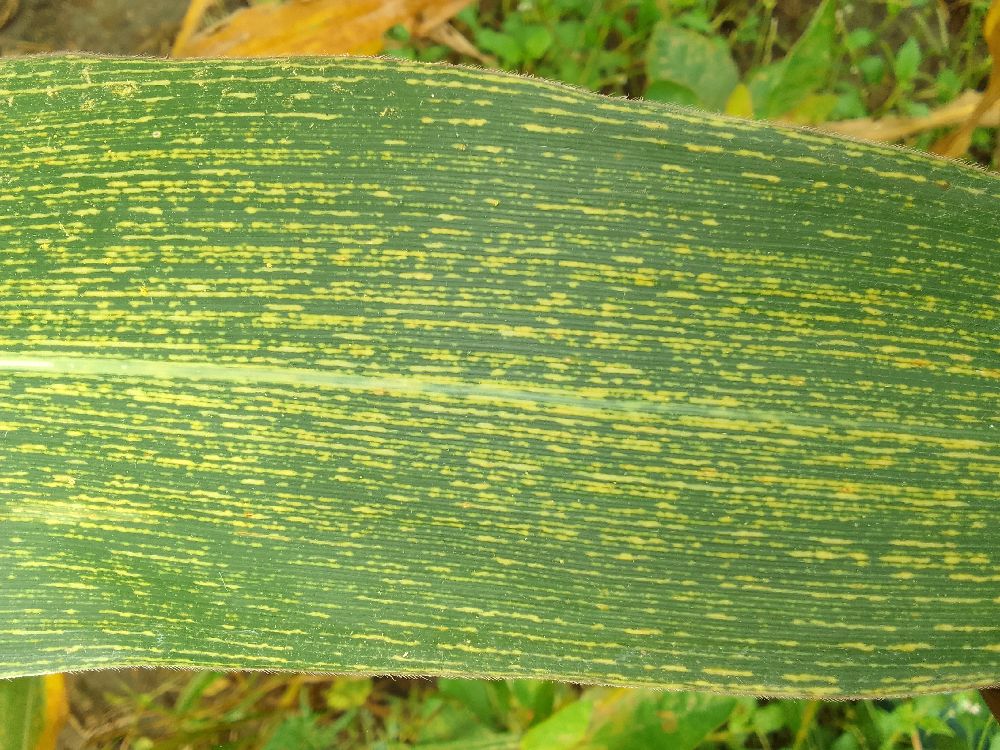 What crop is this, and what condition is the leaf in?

maize, maize streak virus
